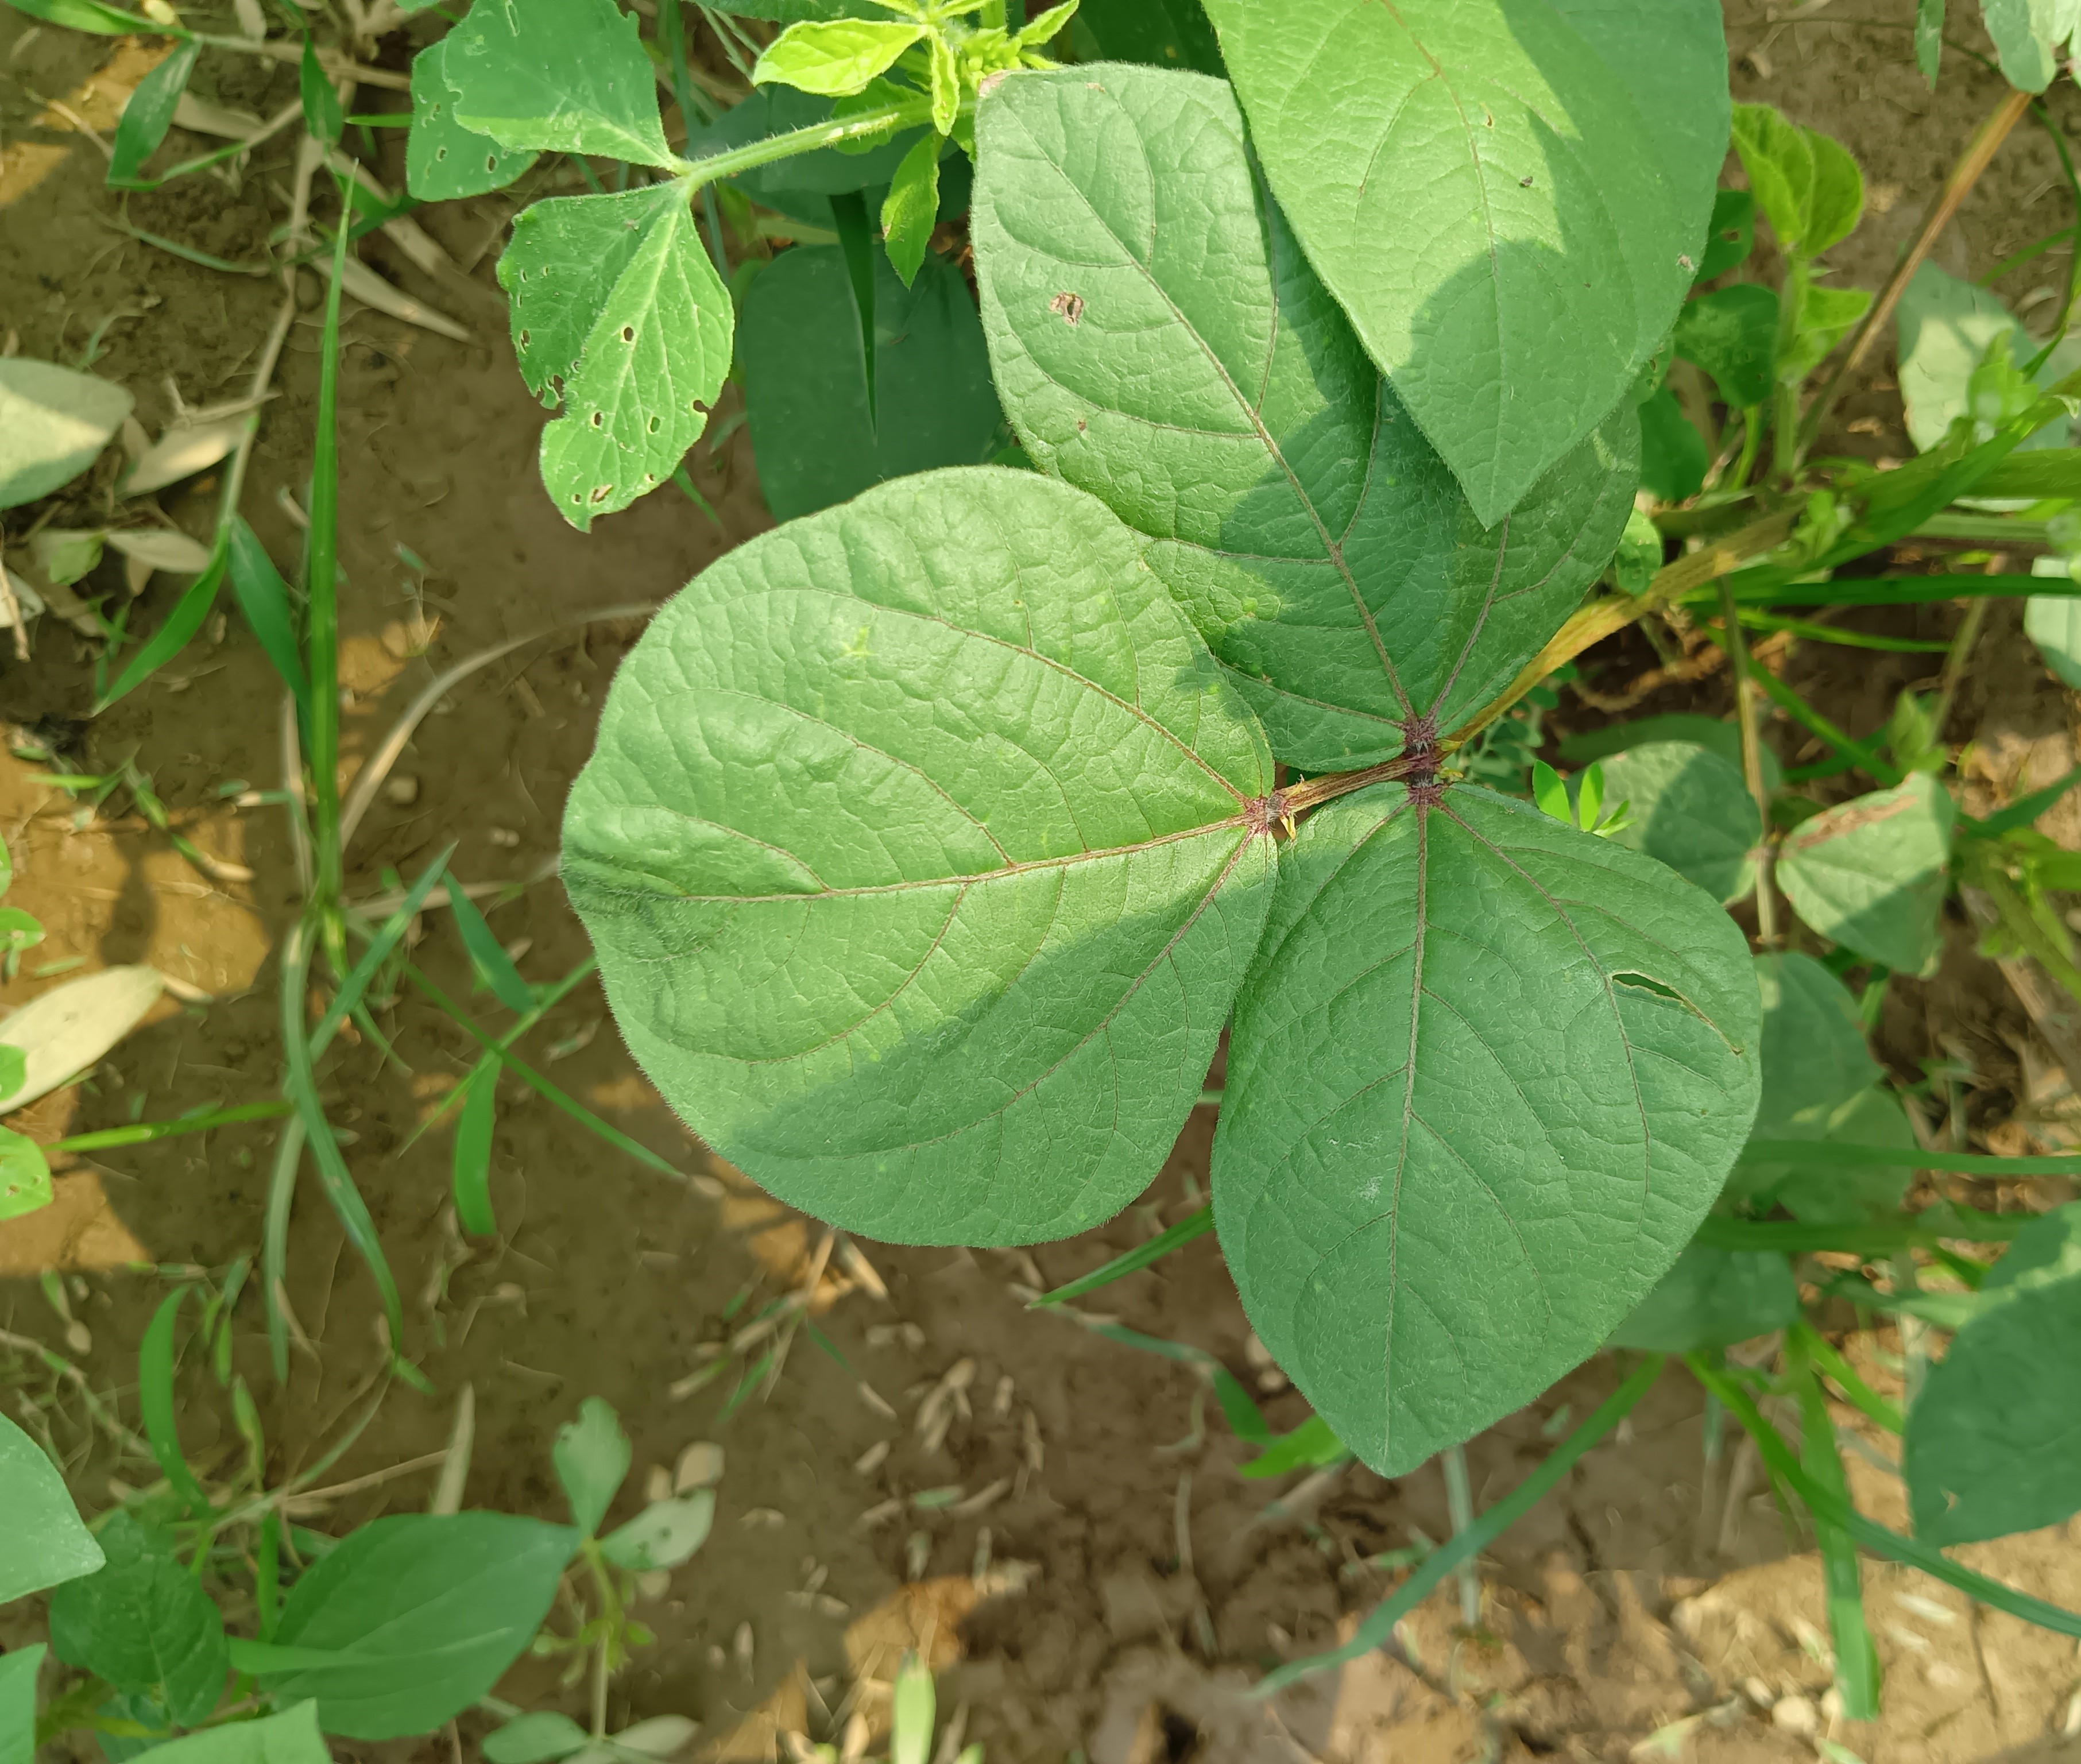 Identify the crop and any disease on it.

mungbean, healthy
